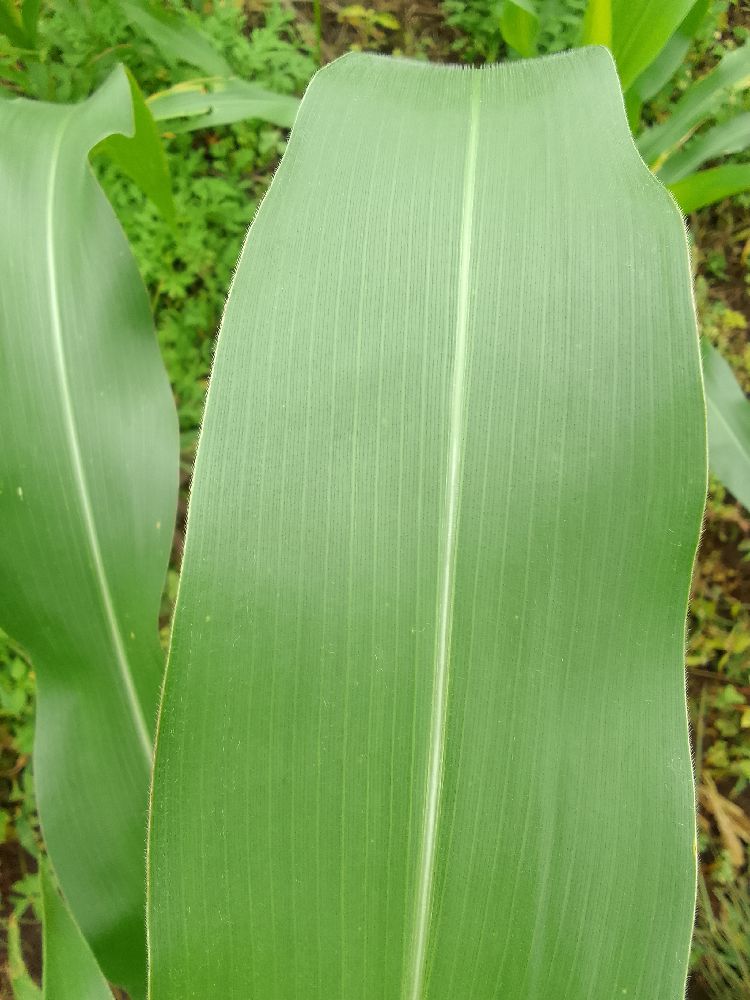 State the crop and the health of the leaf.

maize, healthy
